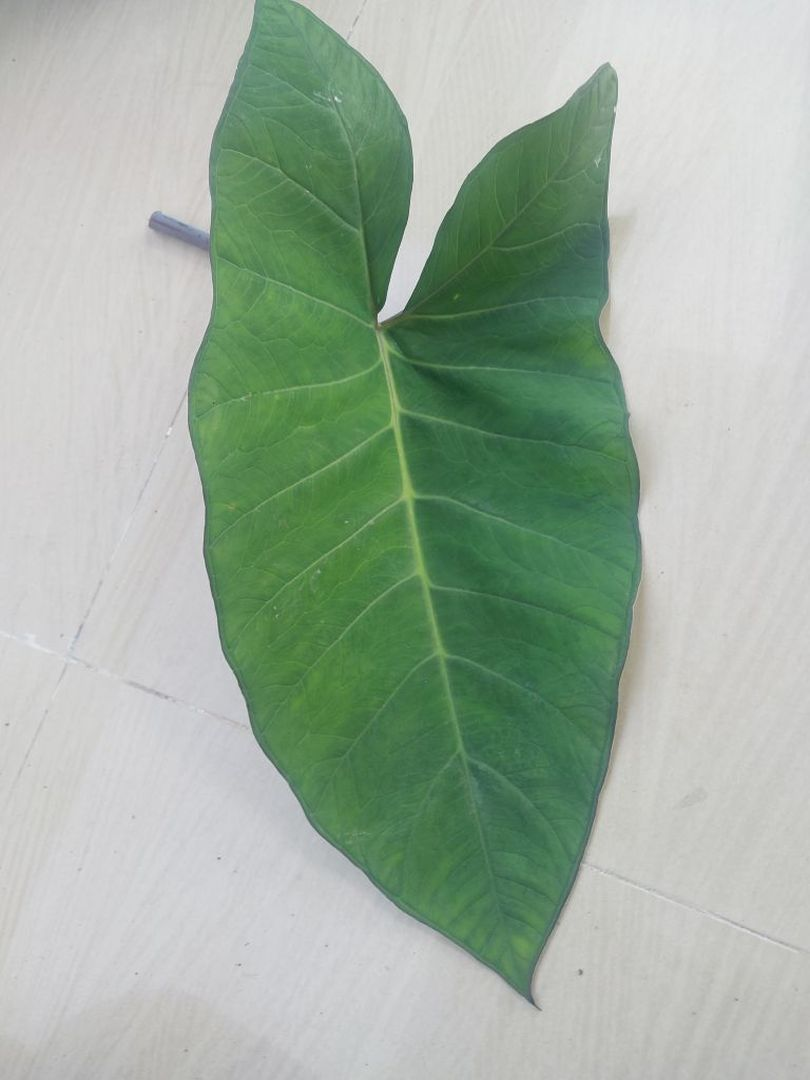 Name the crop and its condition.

taro, healthy
